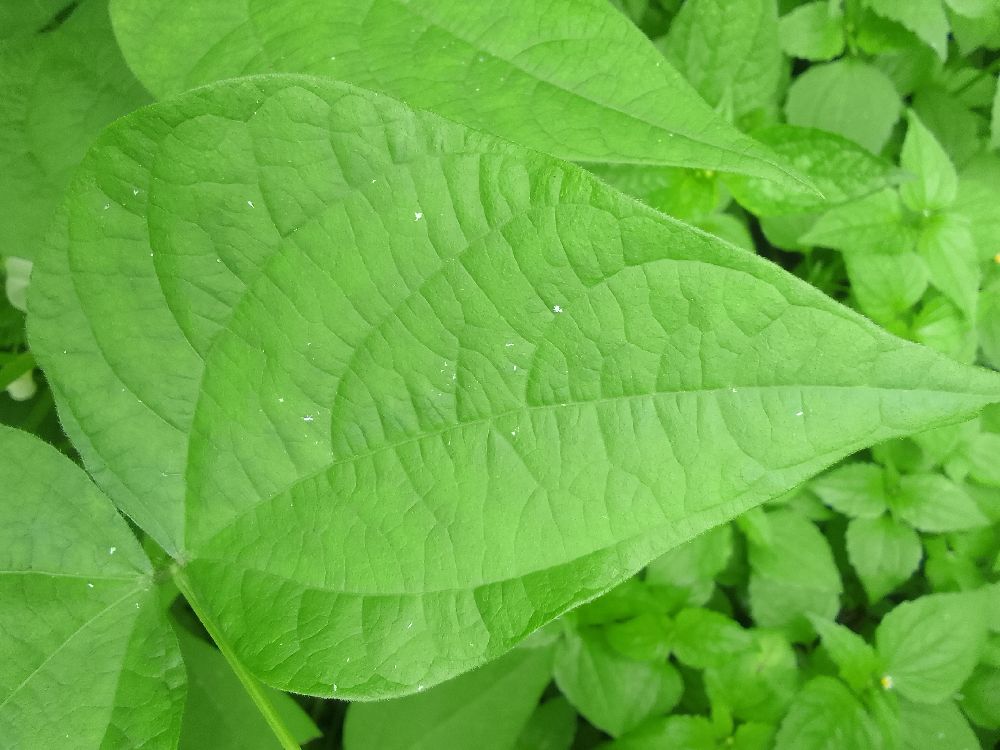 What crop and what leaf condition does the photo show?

common bean, healthy
